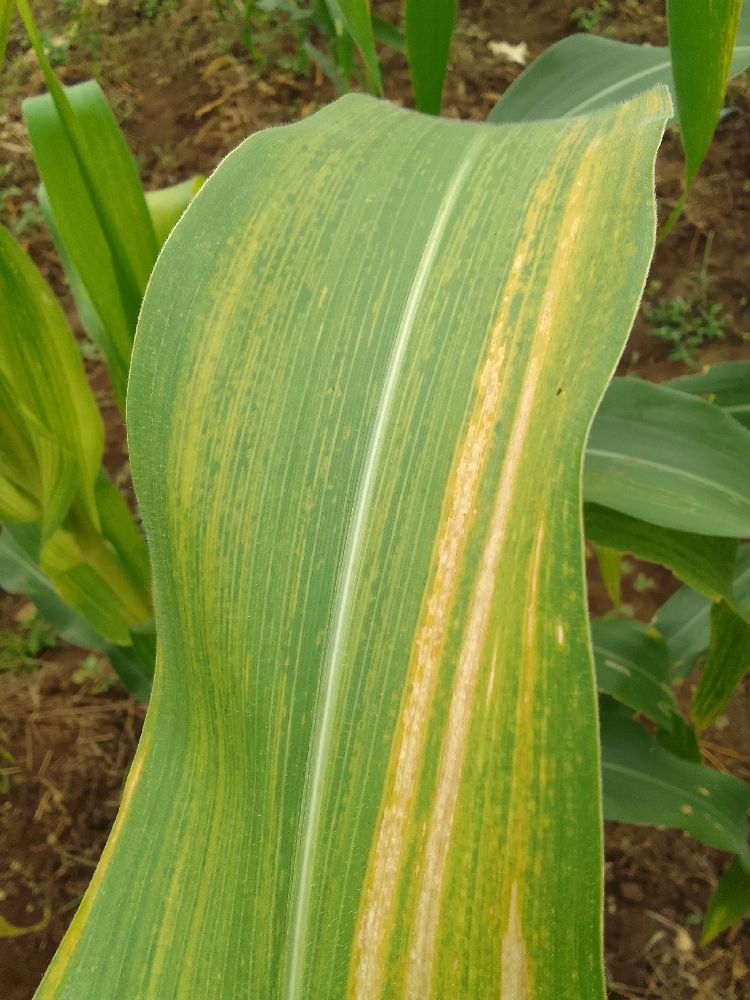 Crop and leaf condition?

maize, maize lethal necrosis
